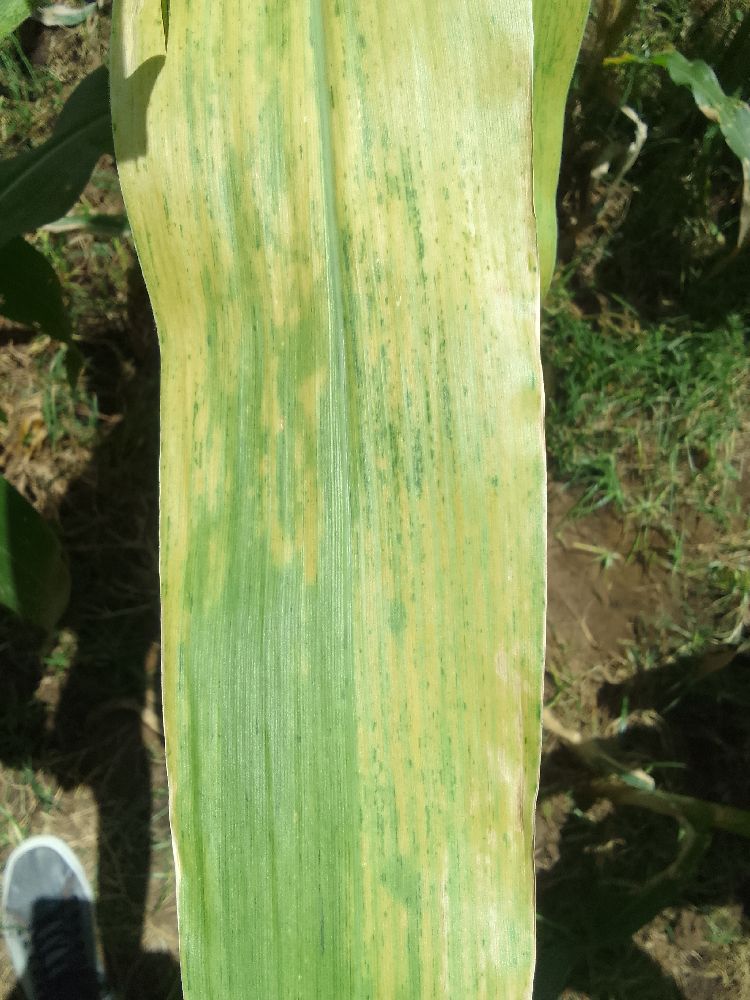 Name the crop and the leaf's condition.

maize, maize lethal necrosis
